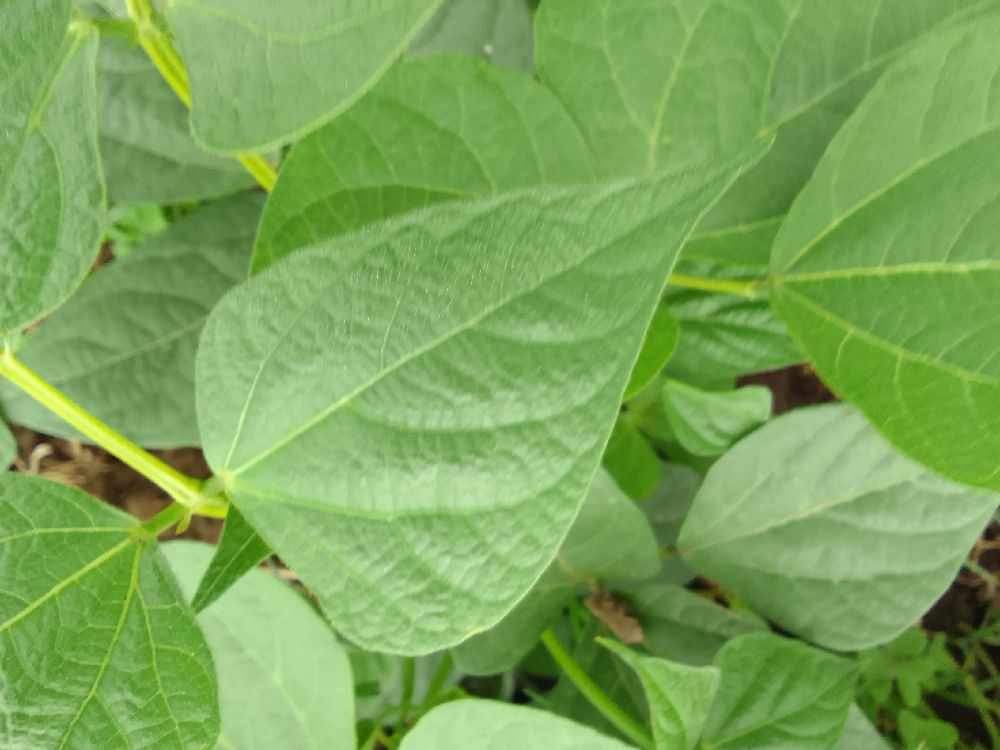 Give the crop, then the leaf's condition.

common bean, healthy
